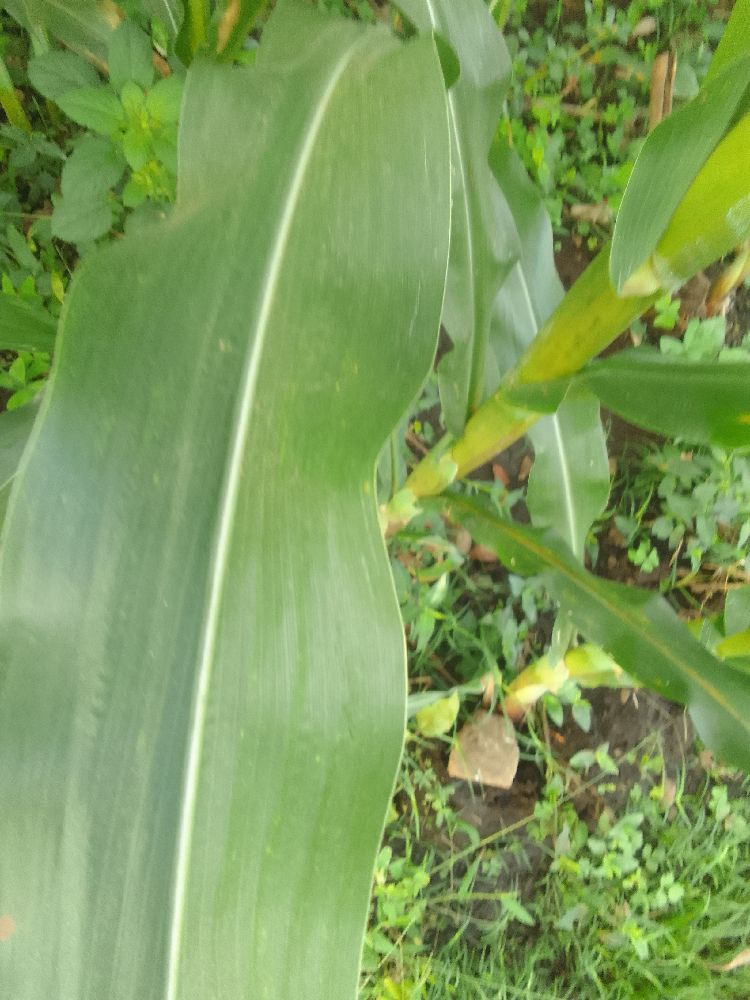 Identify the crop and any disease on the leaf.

maize, healthy
